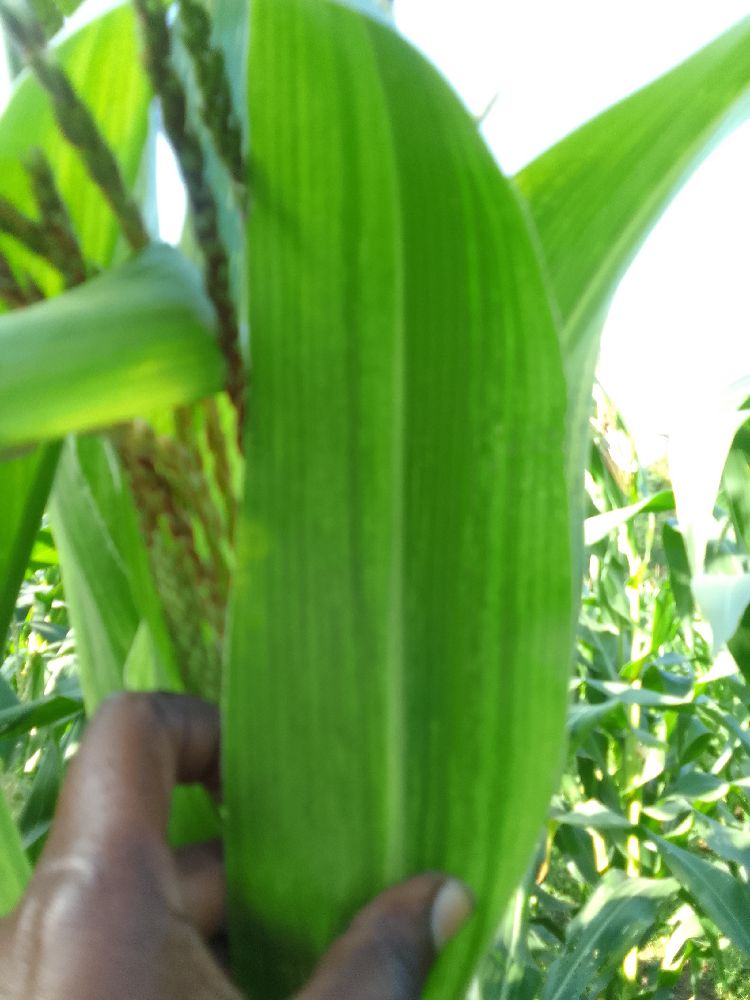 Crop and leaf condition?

maize, maize lethal necrosis
